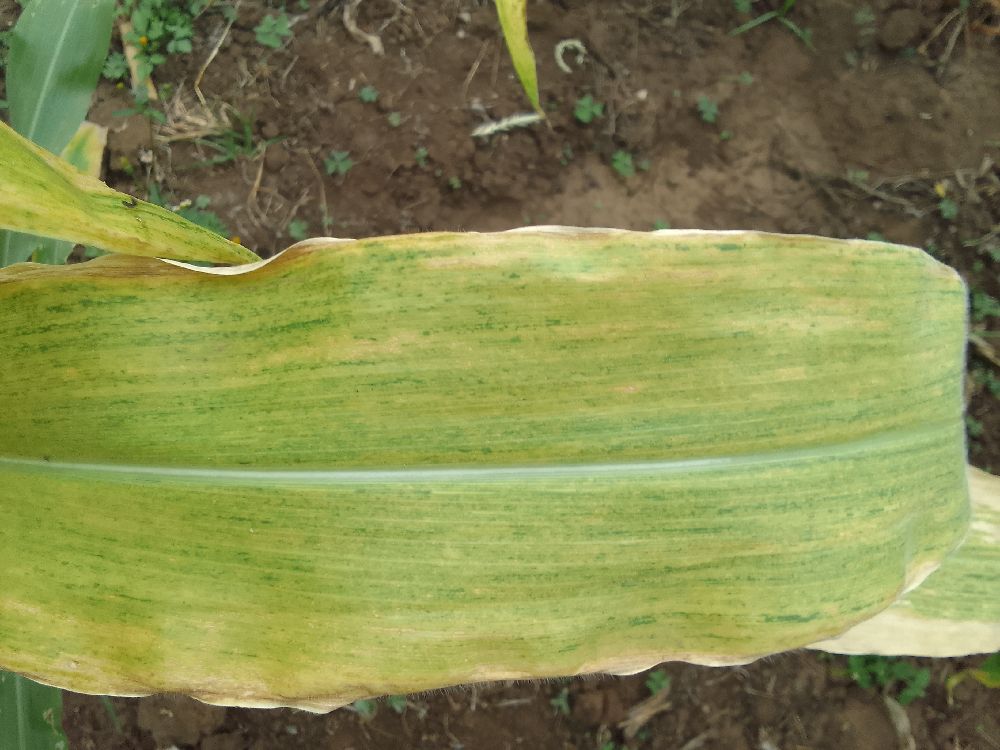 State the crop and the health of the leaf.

maize, maize lethal necrosis
